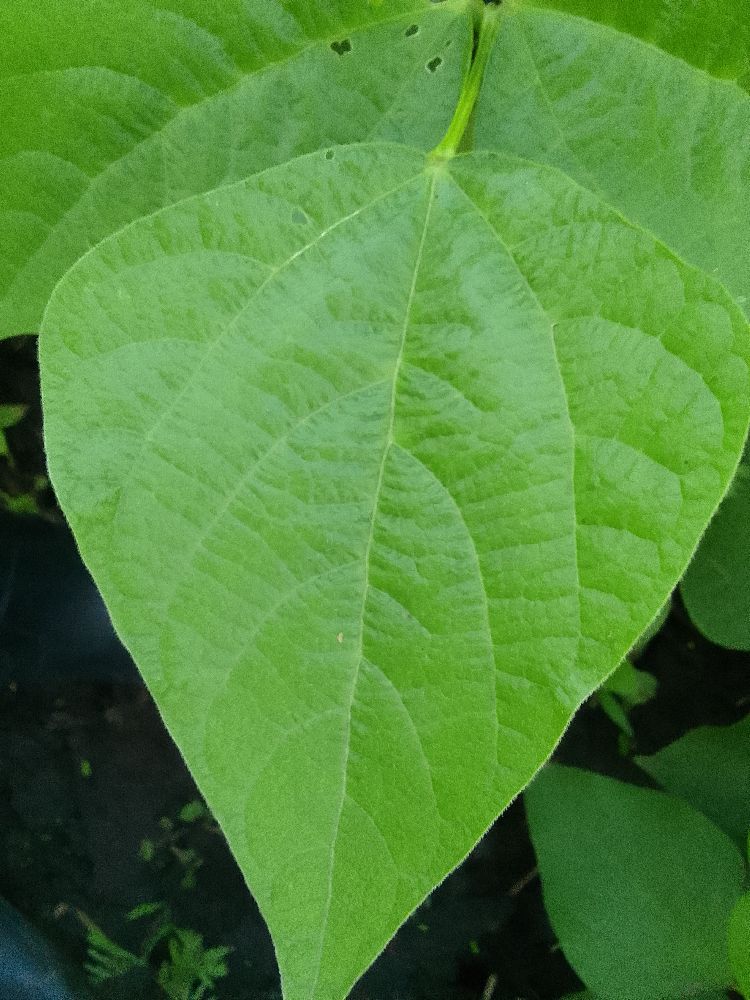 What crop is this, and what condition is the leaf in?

common bean, healthy
